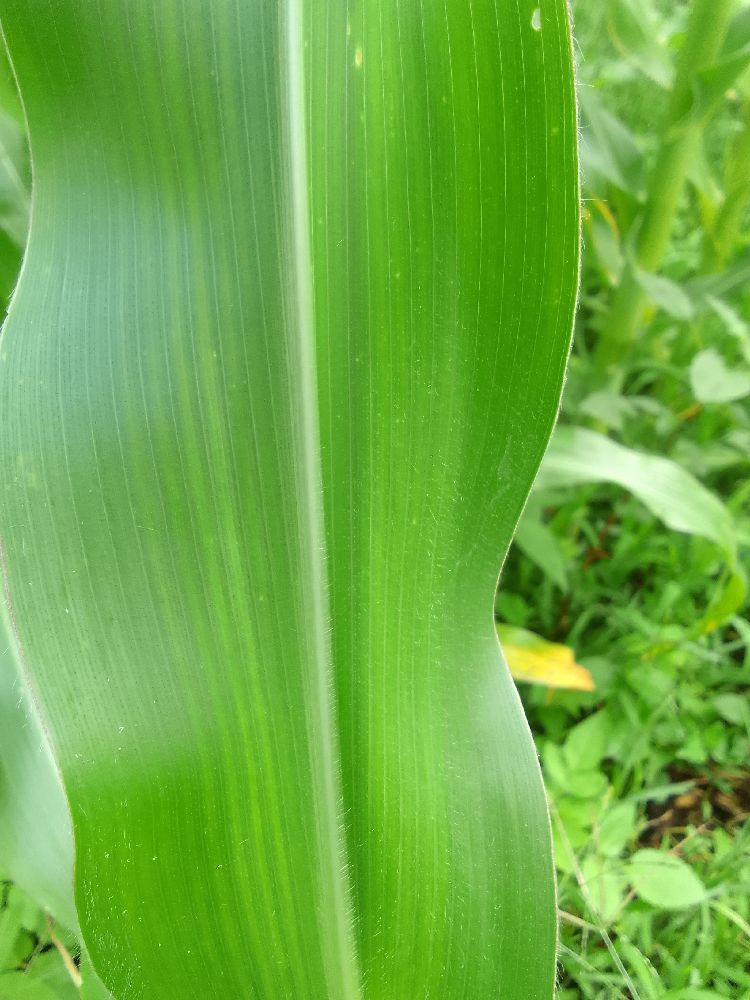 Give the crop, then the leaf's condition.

maize, healthy
